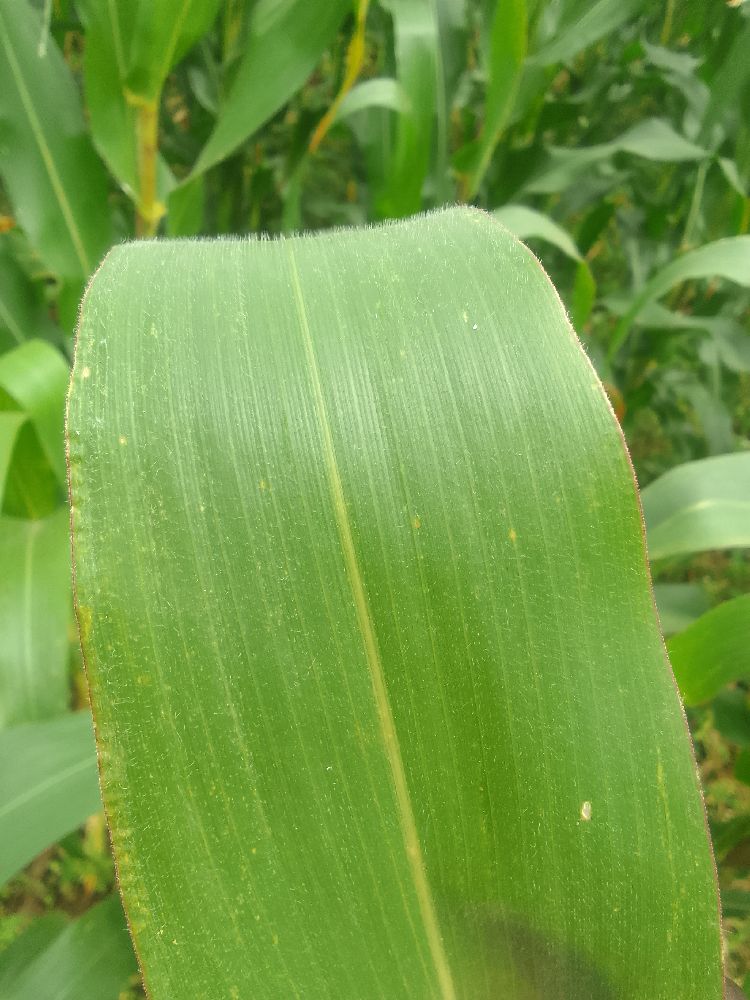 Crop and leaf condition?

maize, healthy
